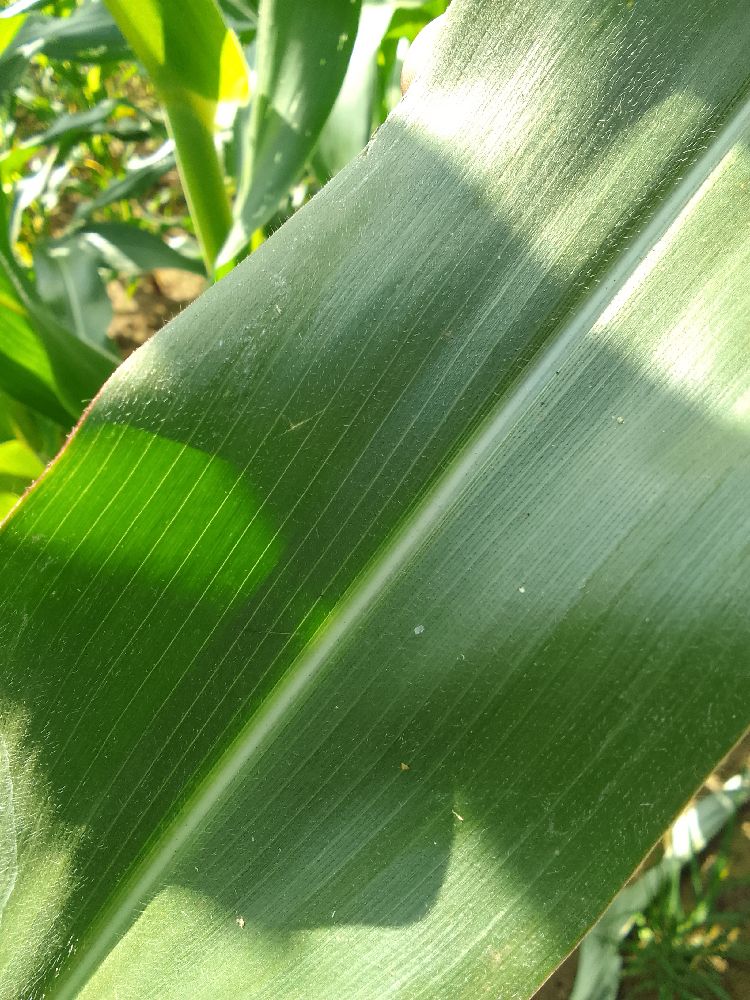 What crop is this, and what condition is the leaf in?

maize, healthy
